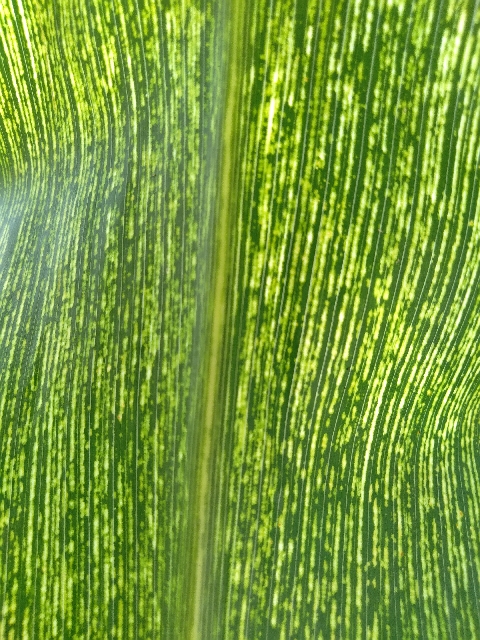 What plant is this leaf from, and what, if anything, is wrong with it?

maize, maize streak virus
